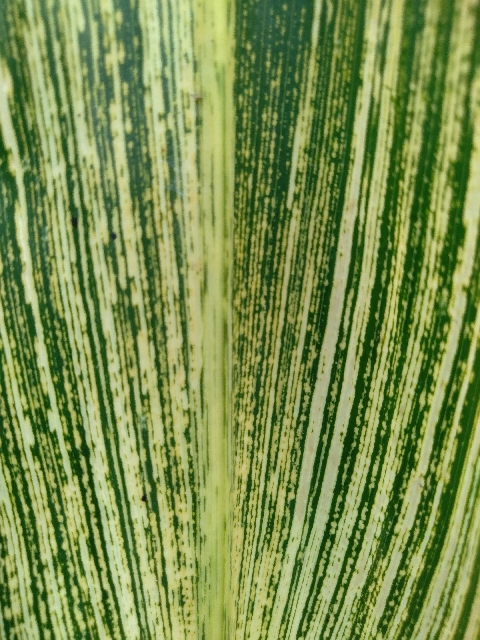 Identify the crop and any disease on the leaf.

maize, maize streak virus
